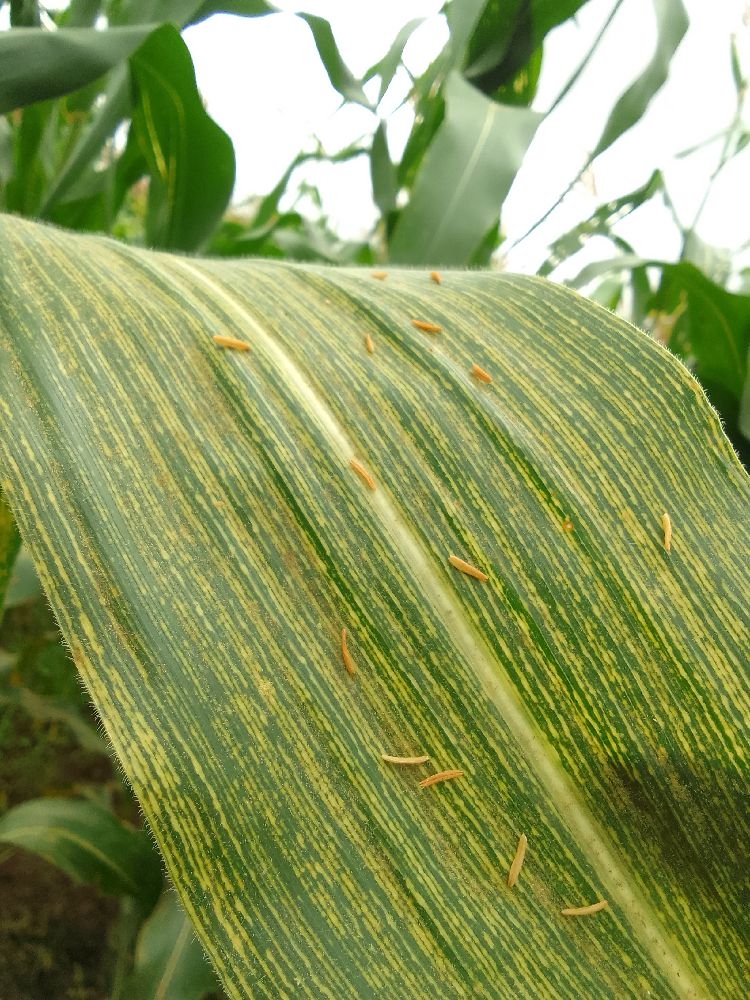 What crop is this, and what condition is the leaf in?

maize, maize streak virus
